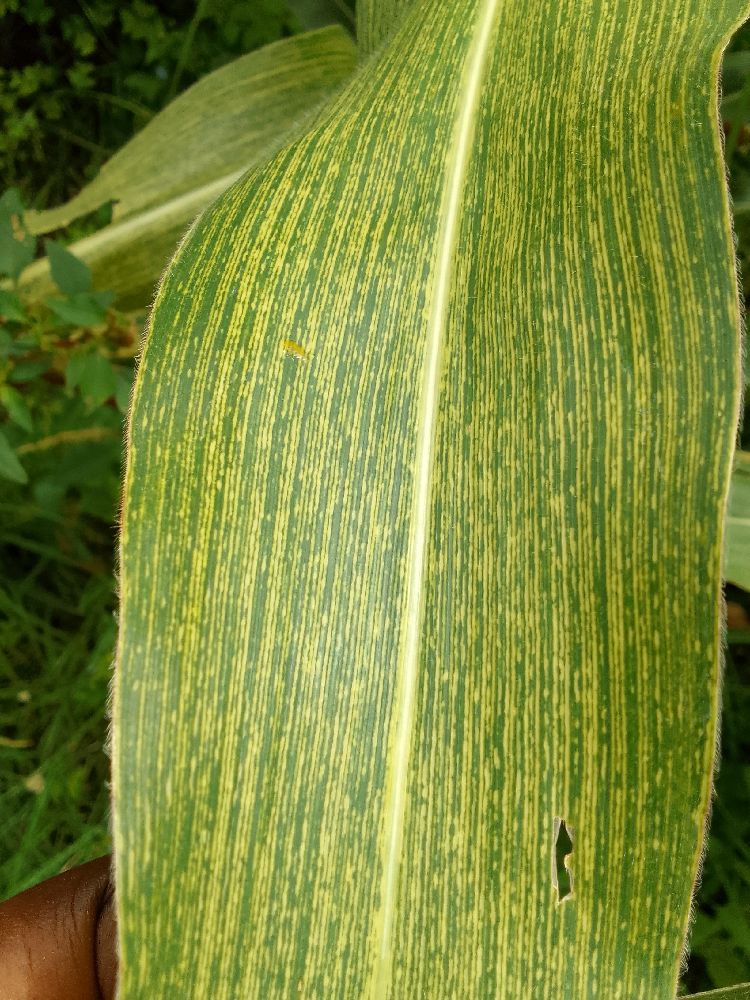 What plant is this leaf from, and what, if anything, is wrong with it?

maize, maize streak virus
